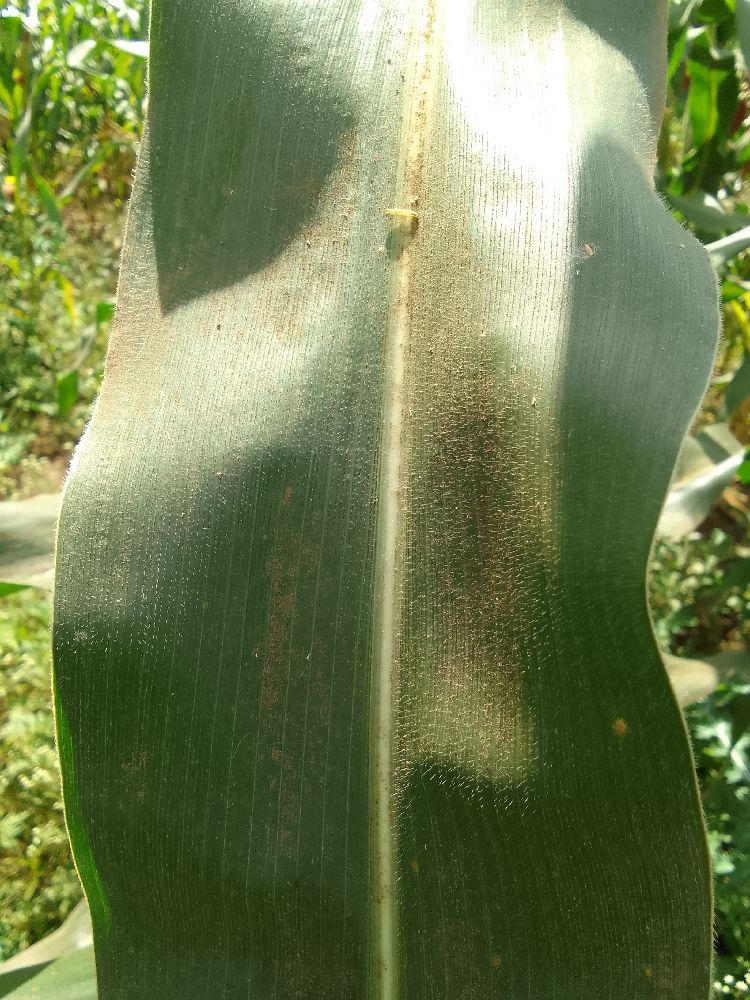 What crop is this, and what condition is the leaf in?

maize, healthy
